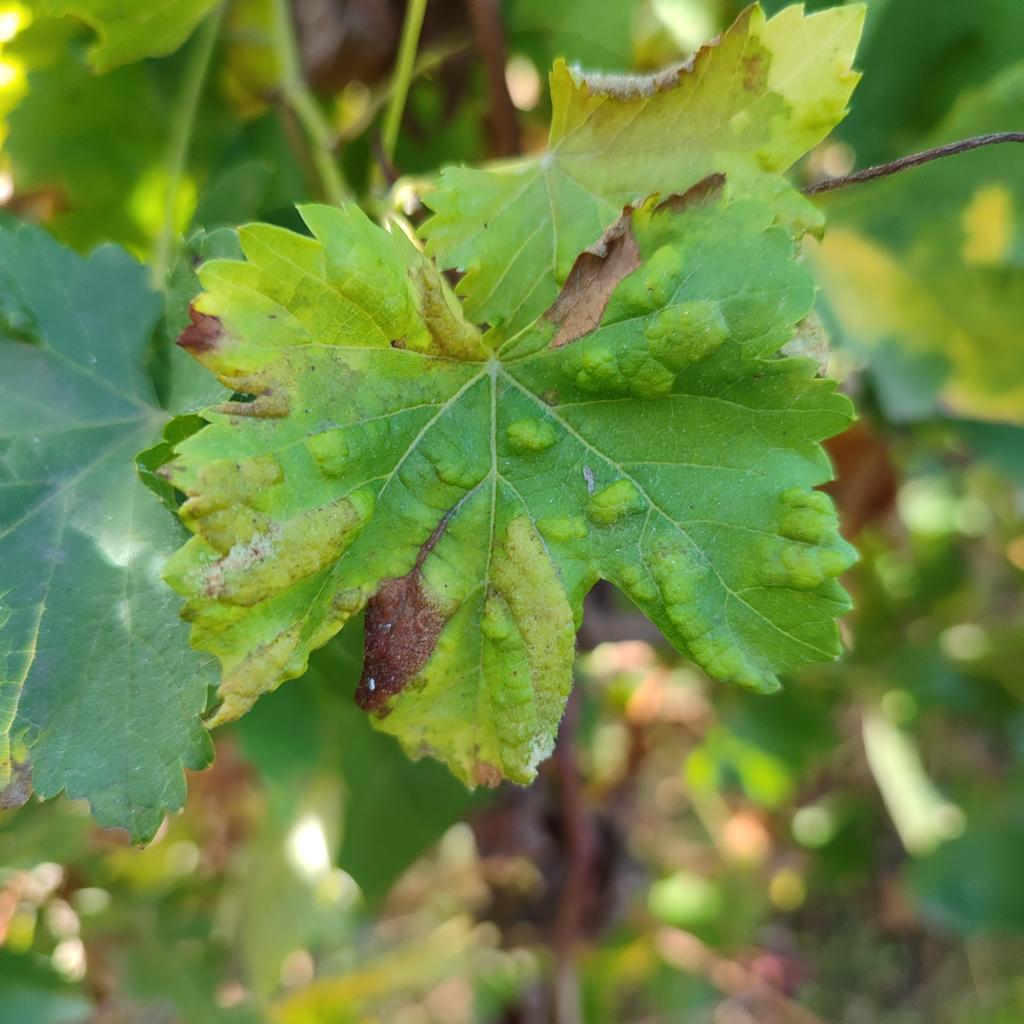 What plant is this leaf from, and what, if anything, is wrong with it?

grapevine, erineum mite
